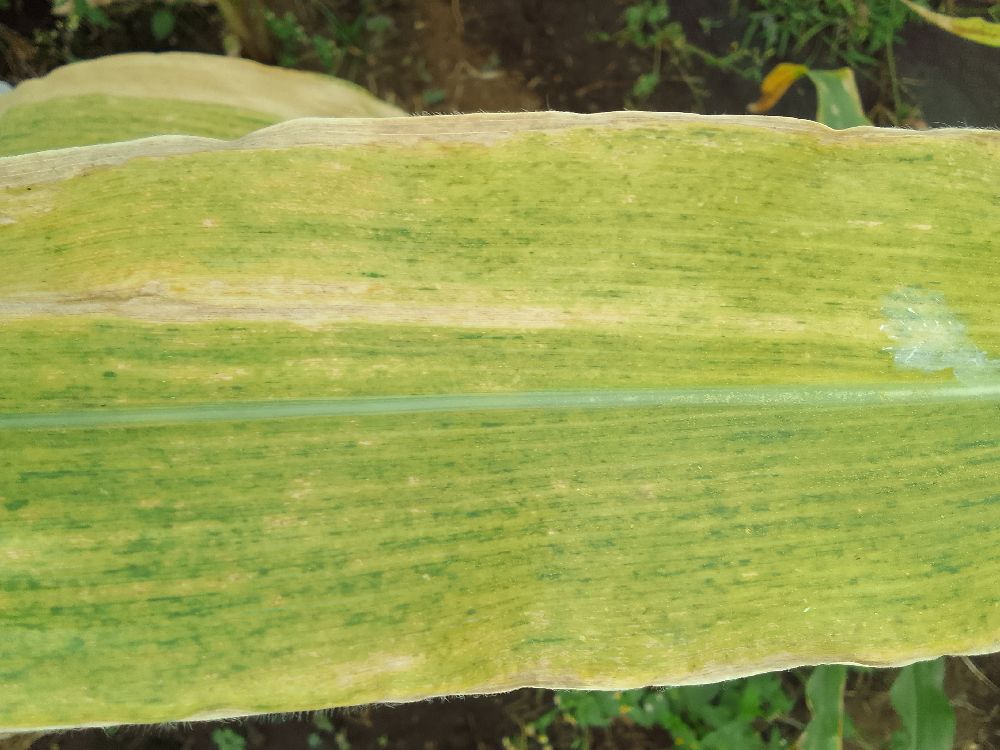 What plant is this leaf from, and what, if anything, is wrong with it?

maize, maize lethal necrosis
